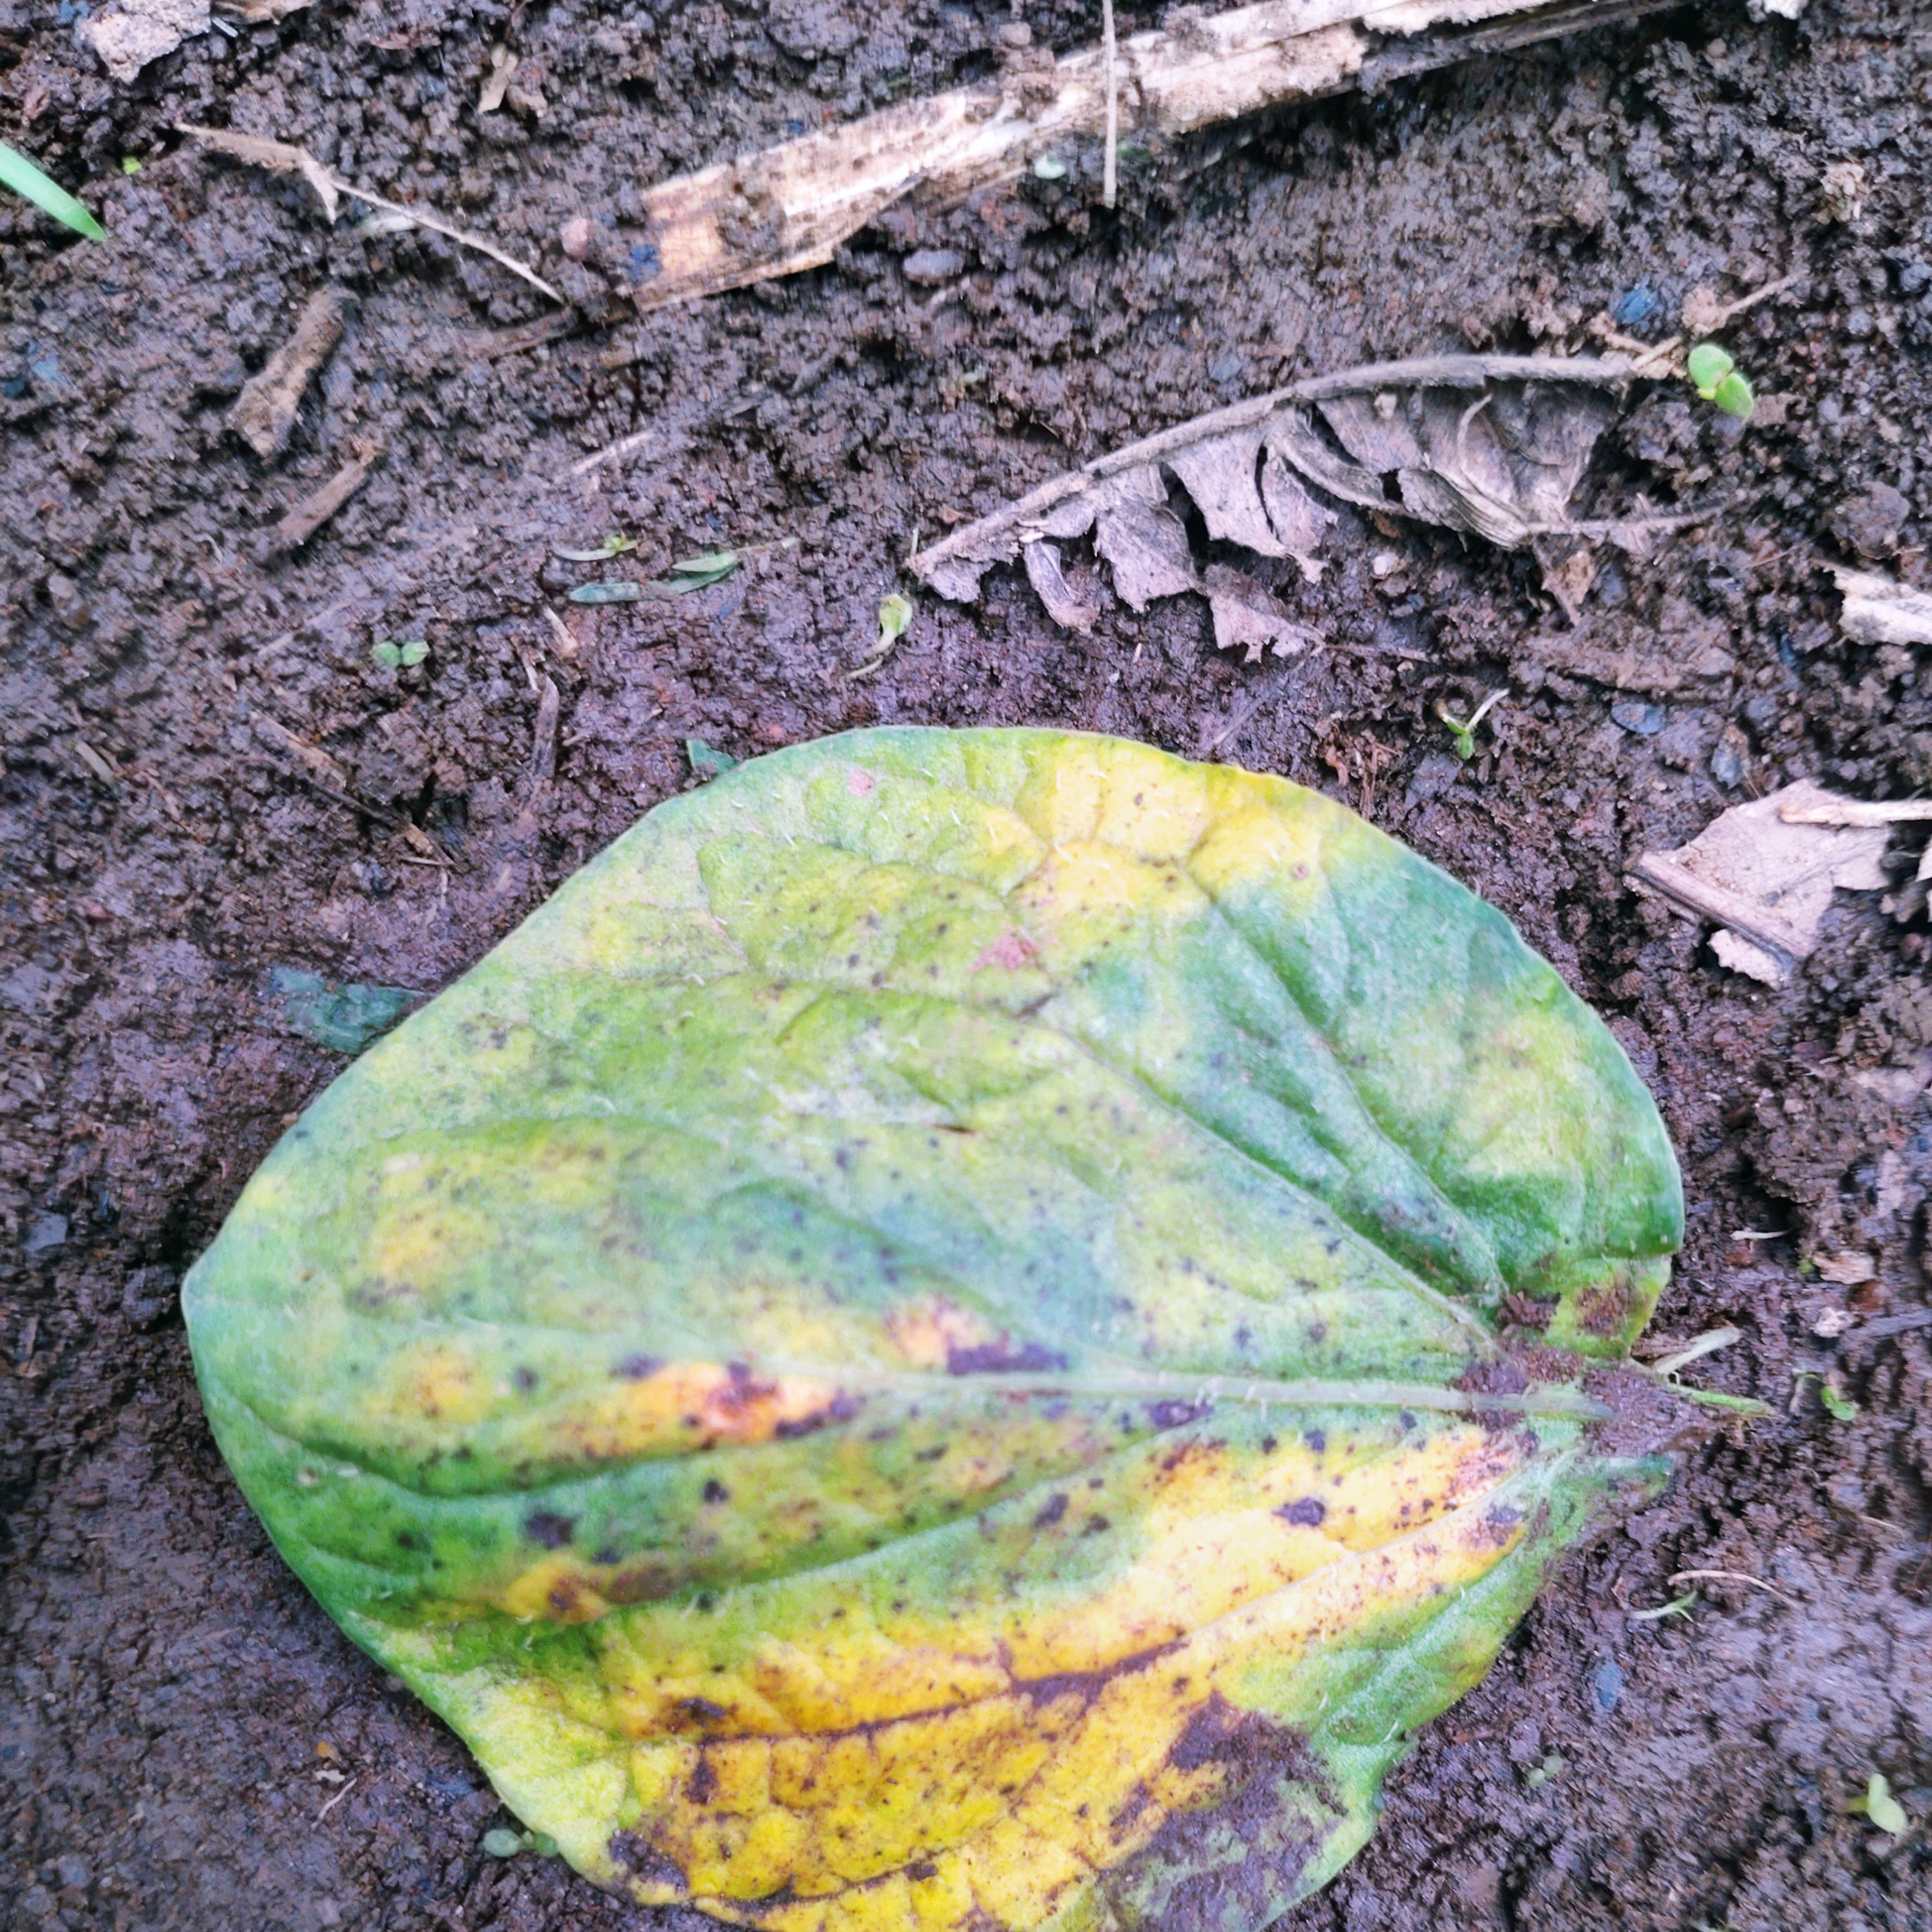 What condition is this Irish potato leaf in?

late blight
